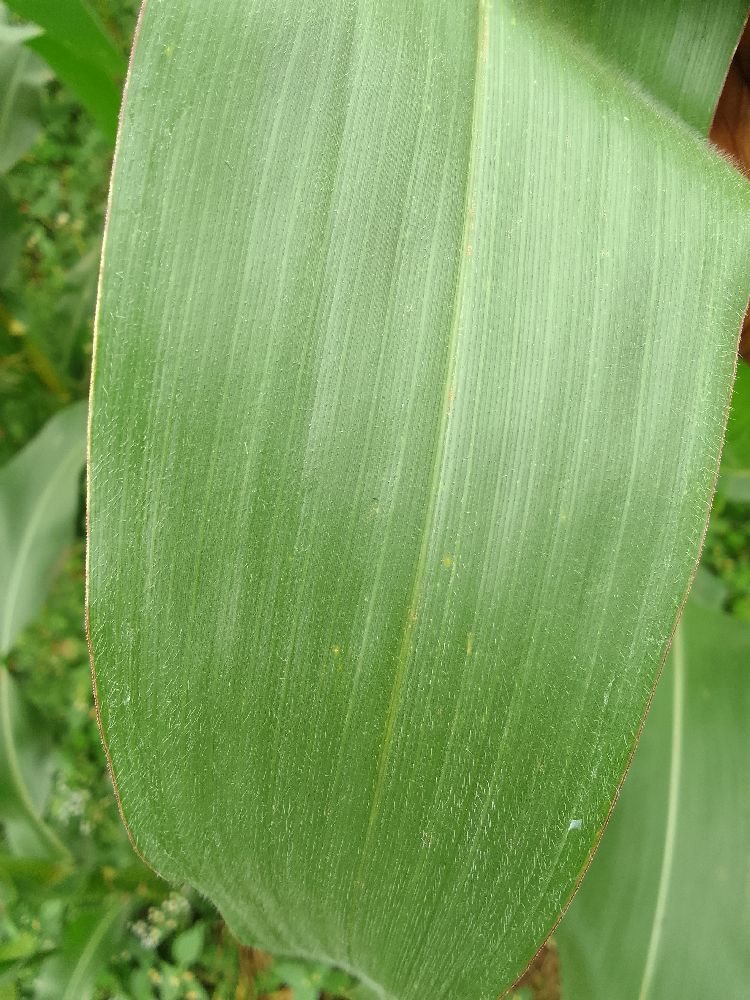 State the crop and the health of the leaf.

maize, healthy
